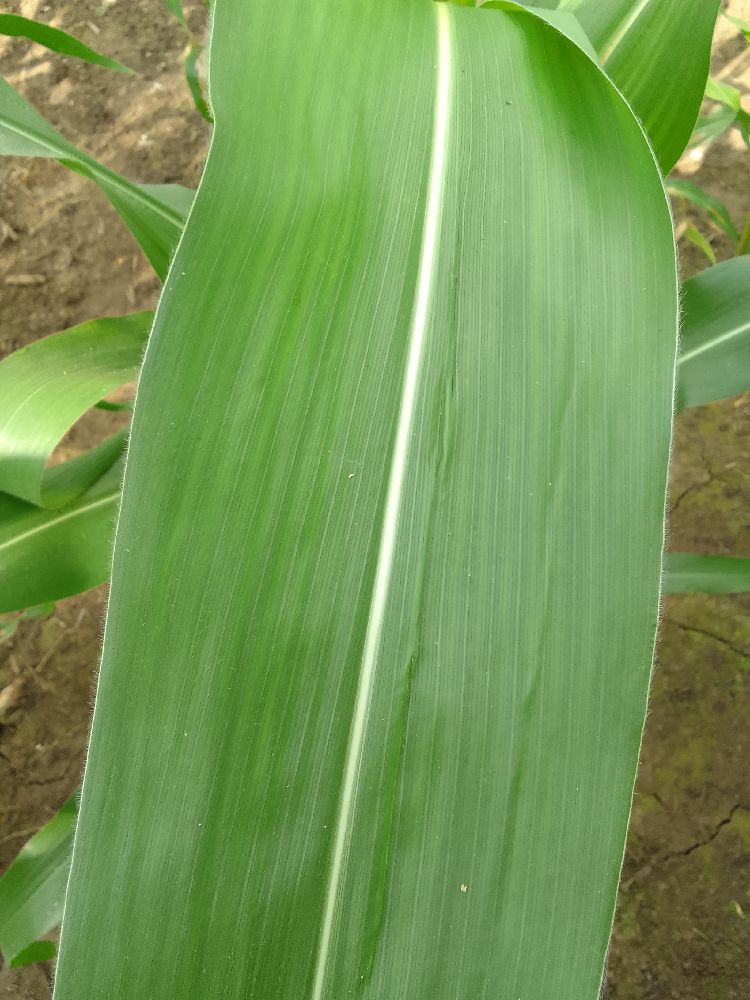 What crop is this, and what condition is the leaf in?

maize, healthy
